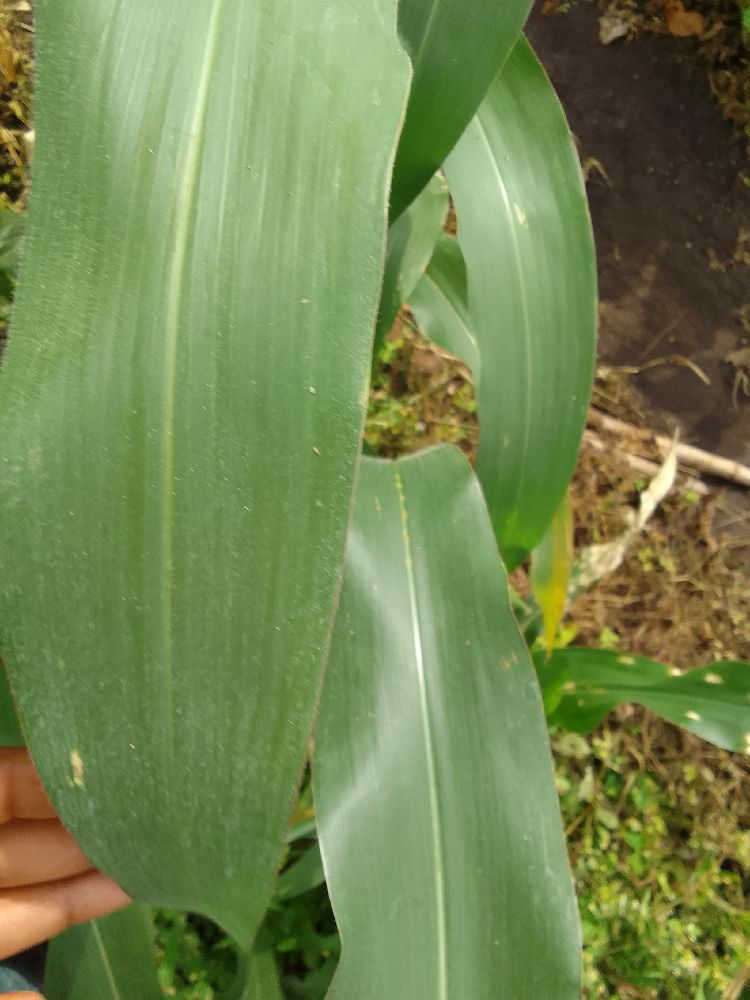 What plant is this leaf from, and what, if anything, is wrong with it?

maize, healthy
